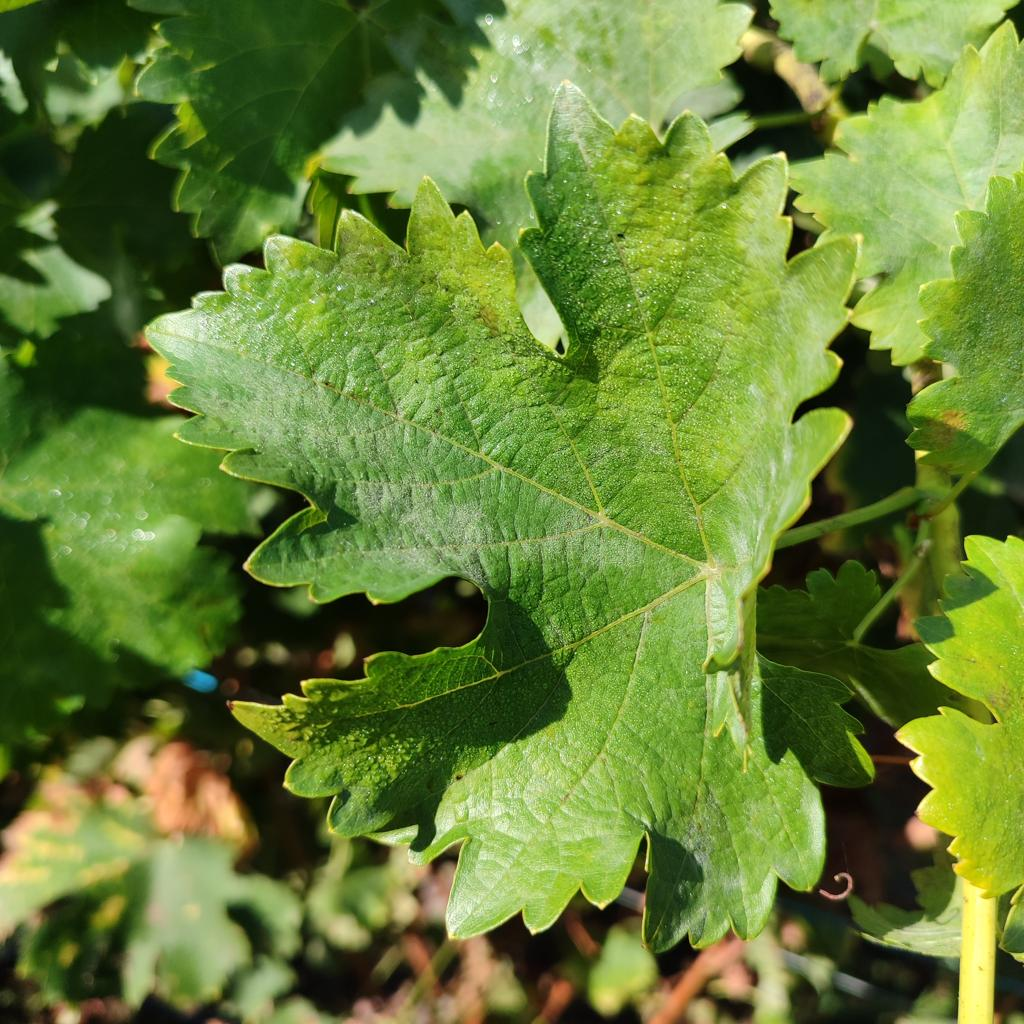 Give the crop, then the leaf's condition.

grapevine, powdery mildew
